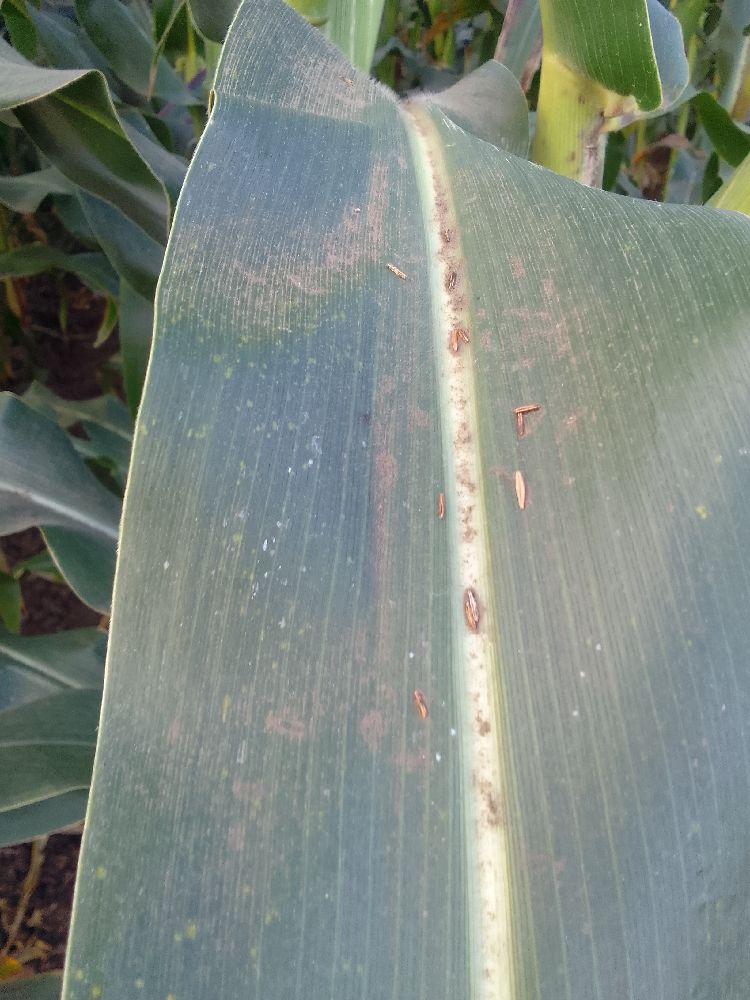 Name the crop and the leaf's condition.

maize, healthy
